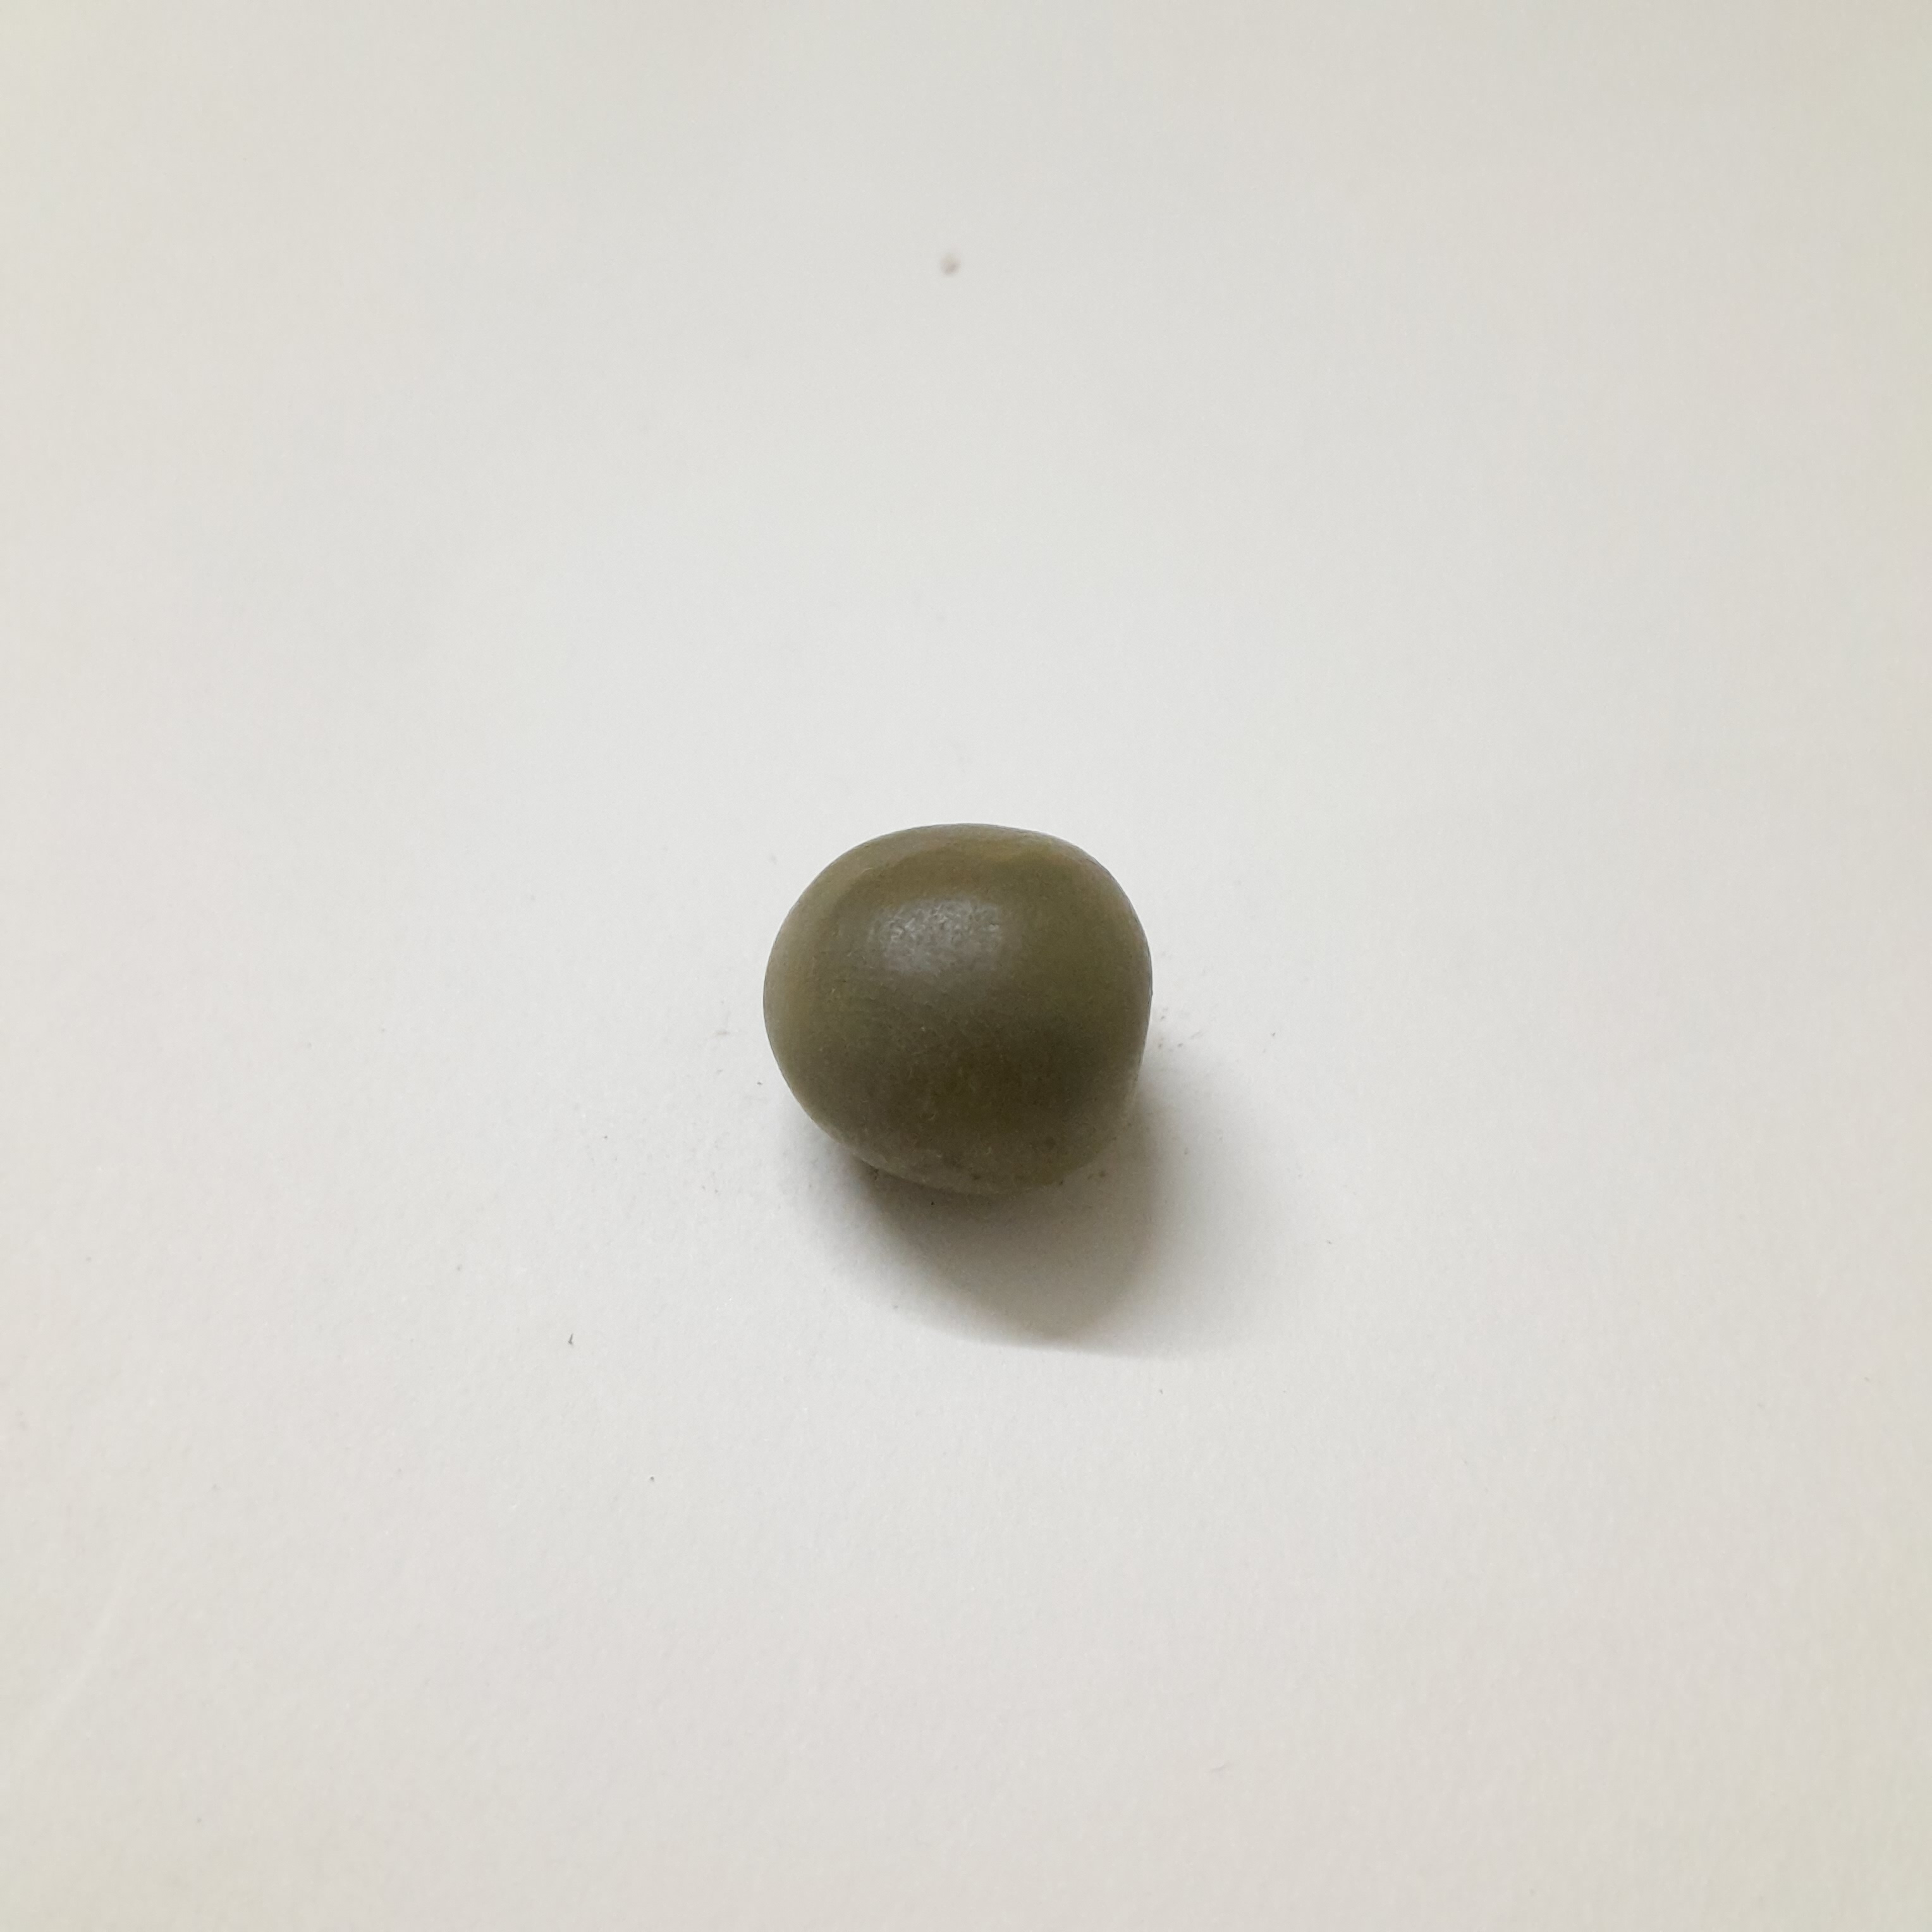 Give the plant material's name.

sagargota
